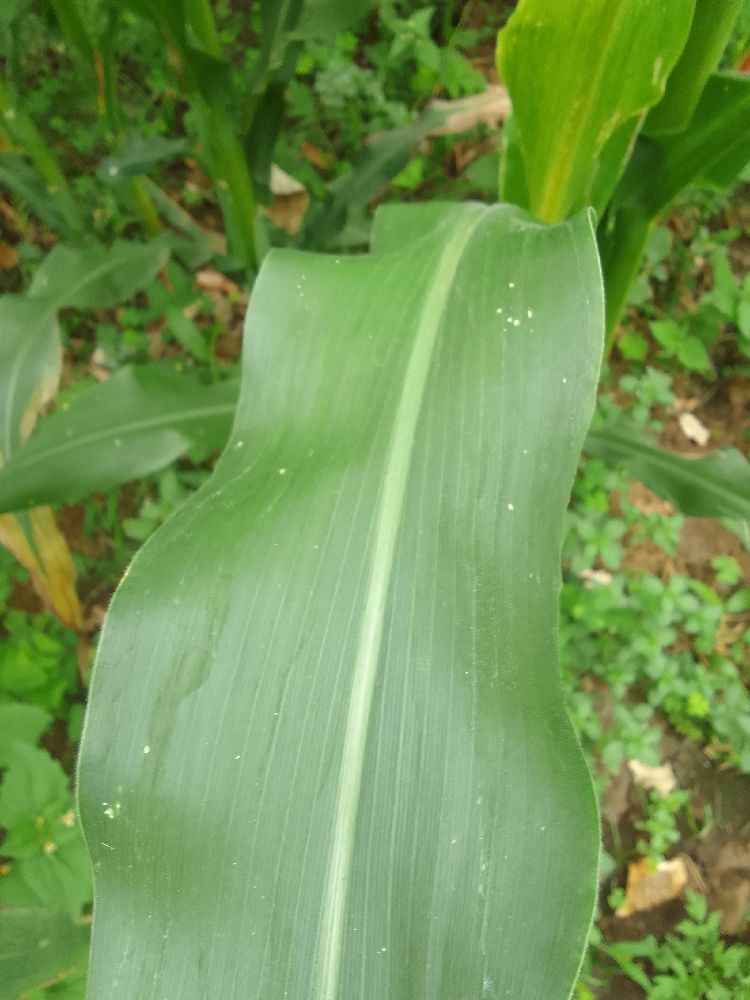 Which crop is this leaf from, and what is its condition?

maize, healthy
